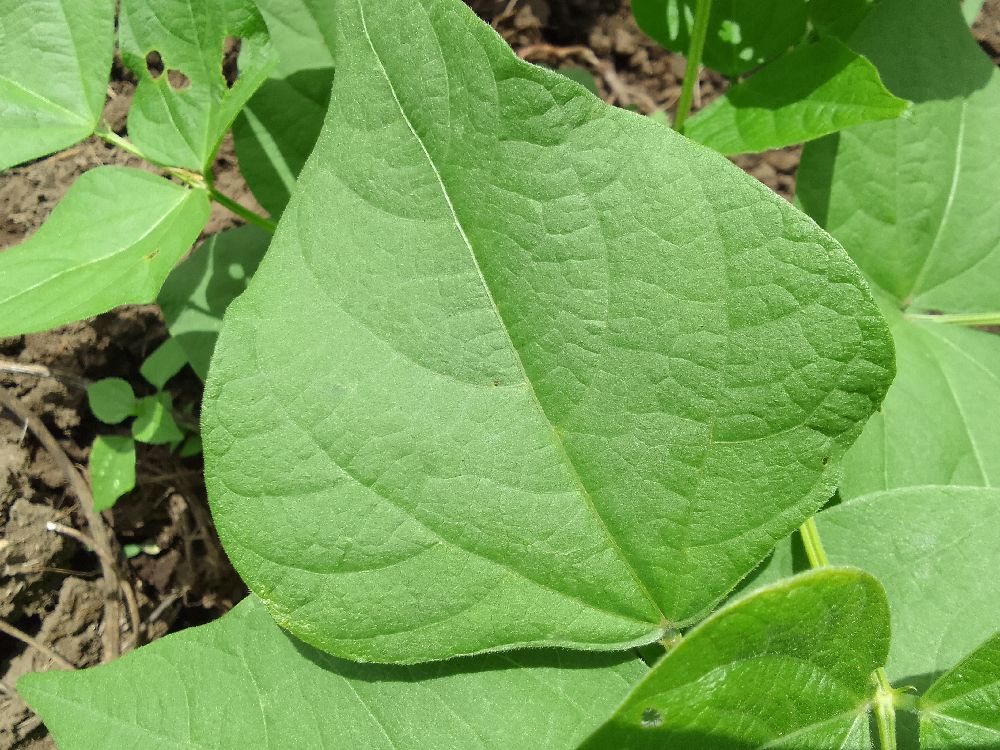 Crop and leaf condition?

common bean, healthy
